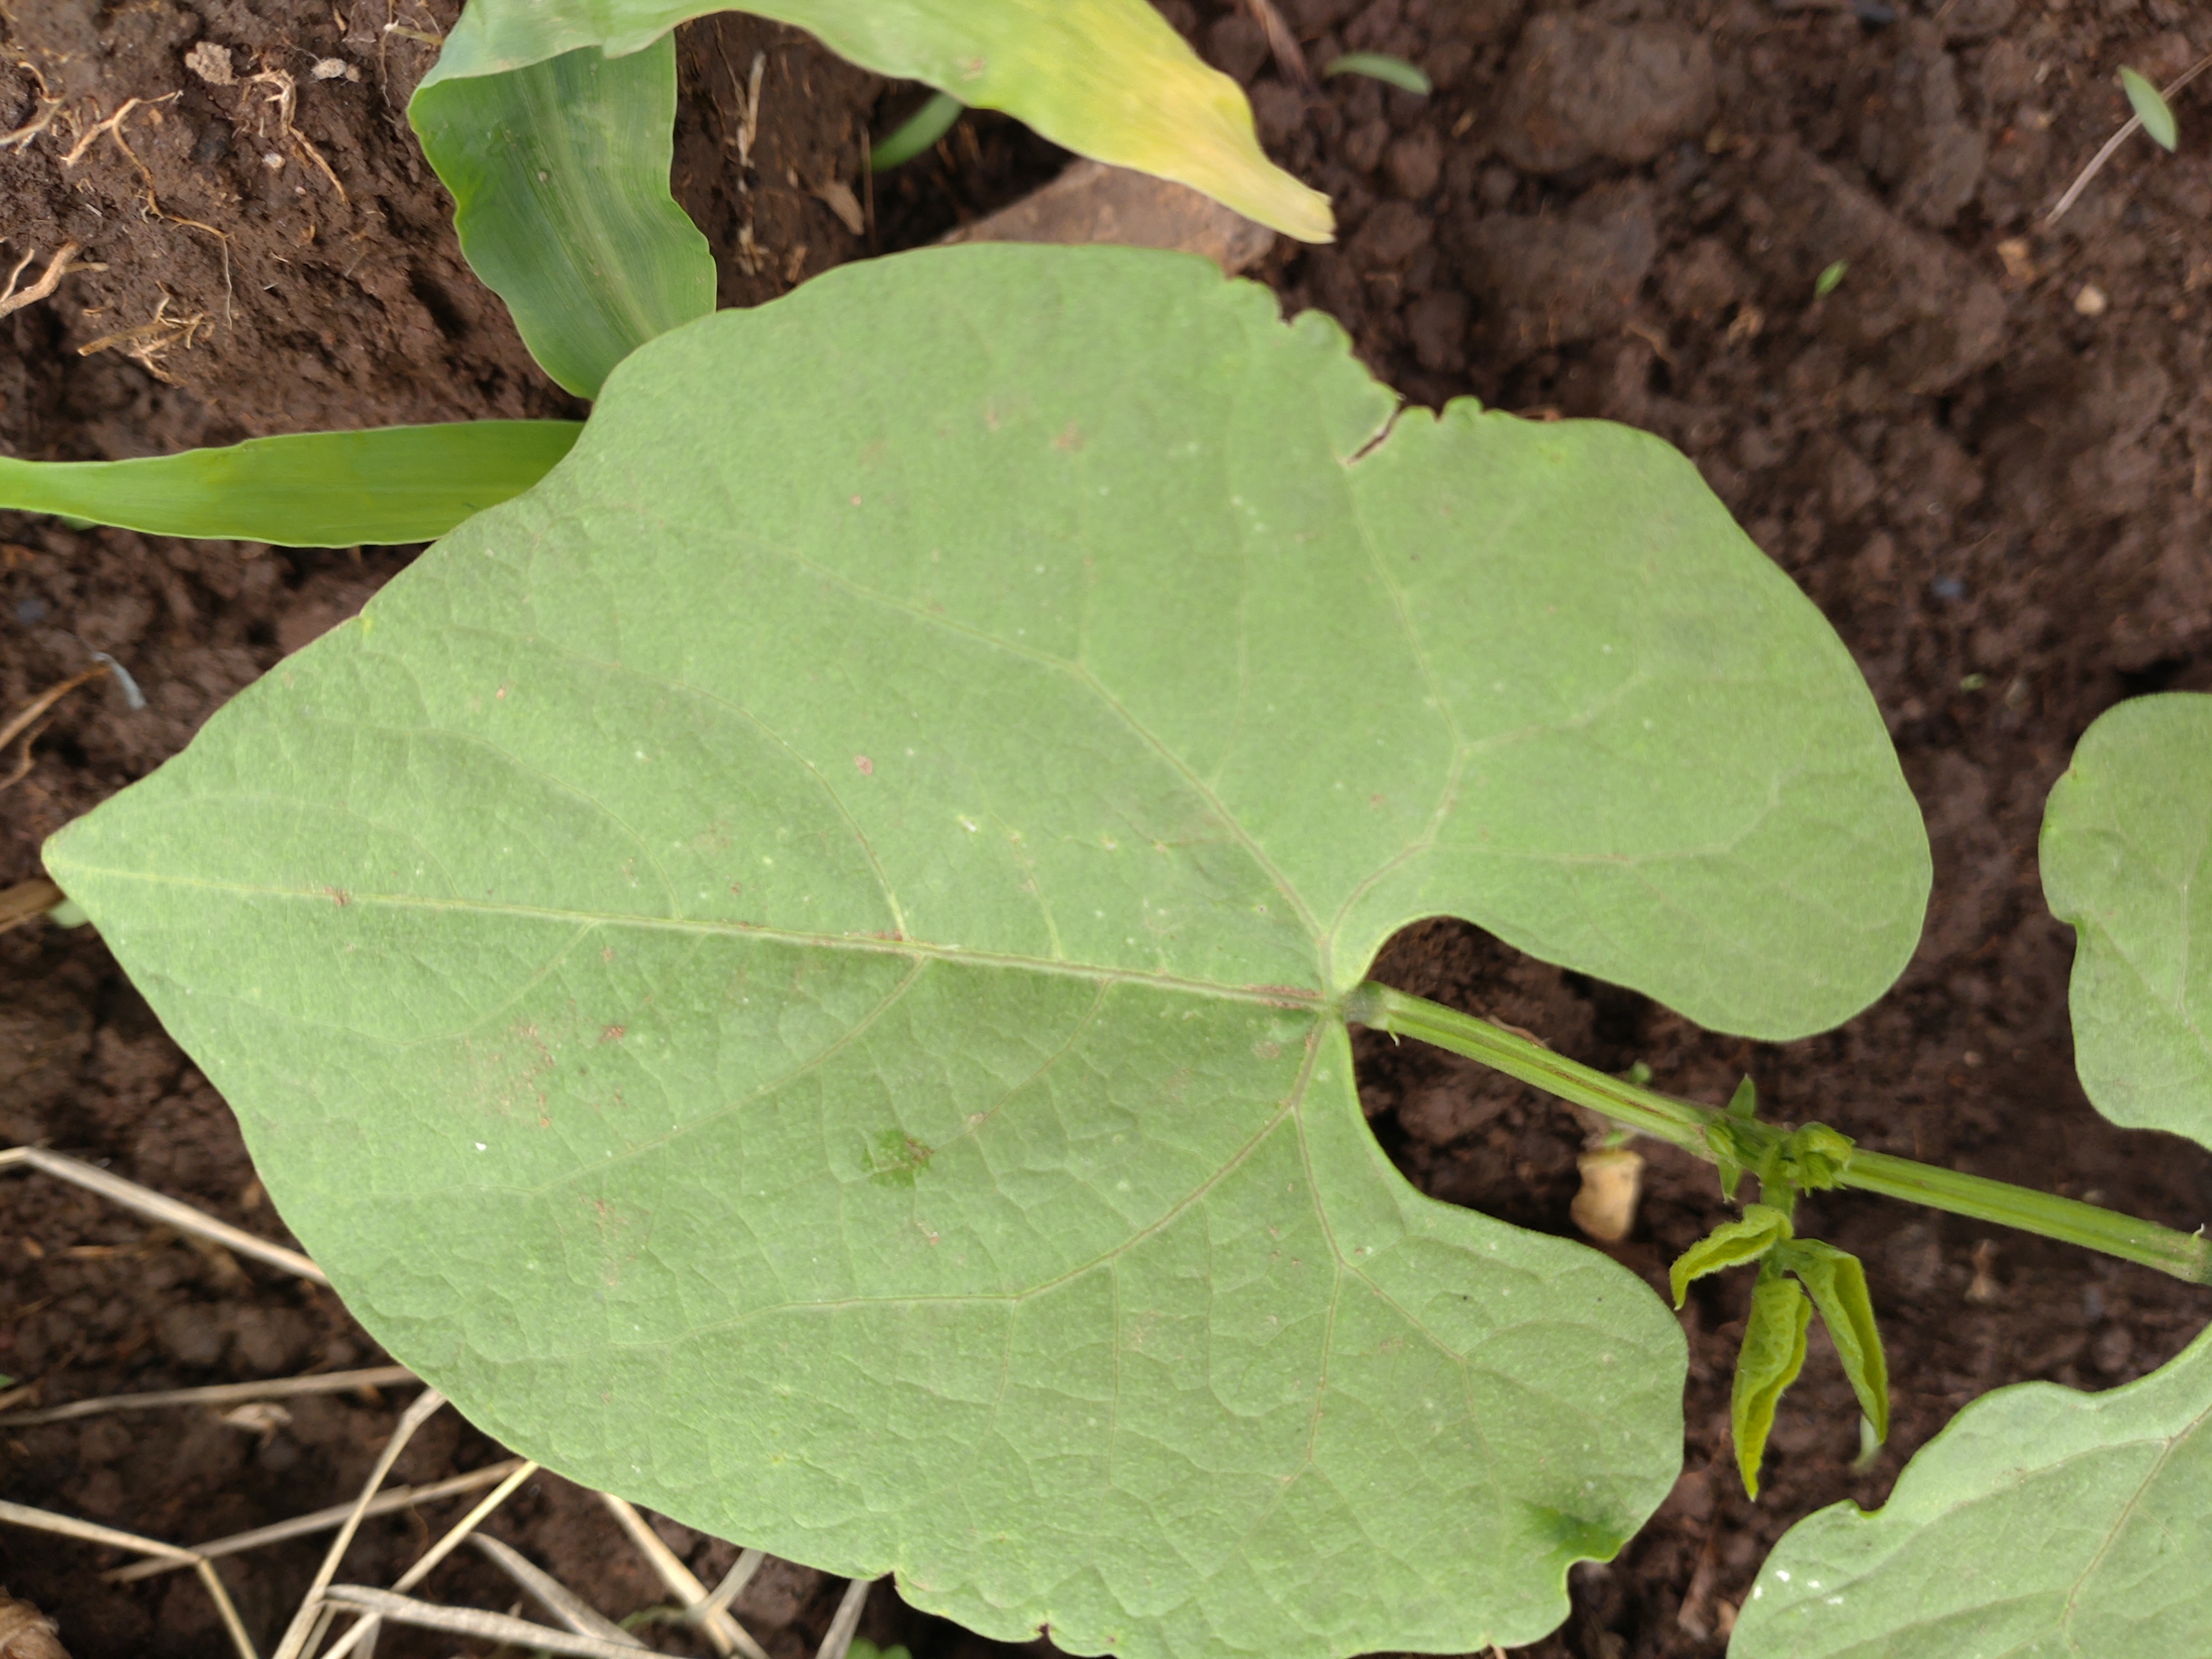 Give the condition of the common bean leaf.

healthy
